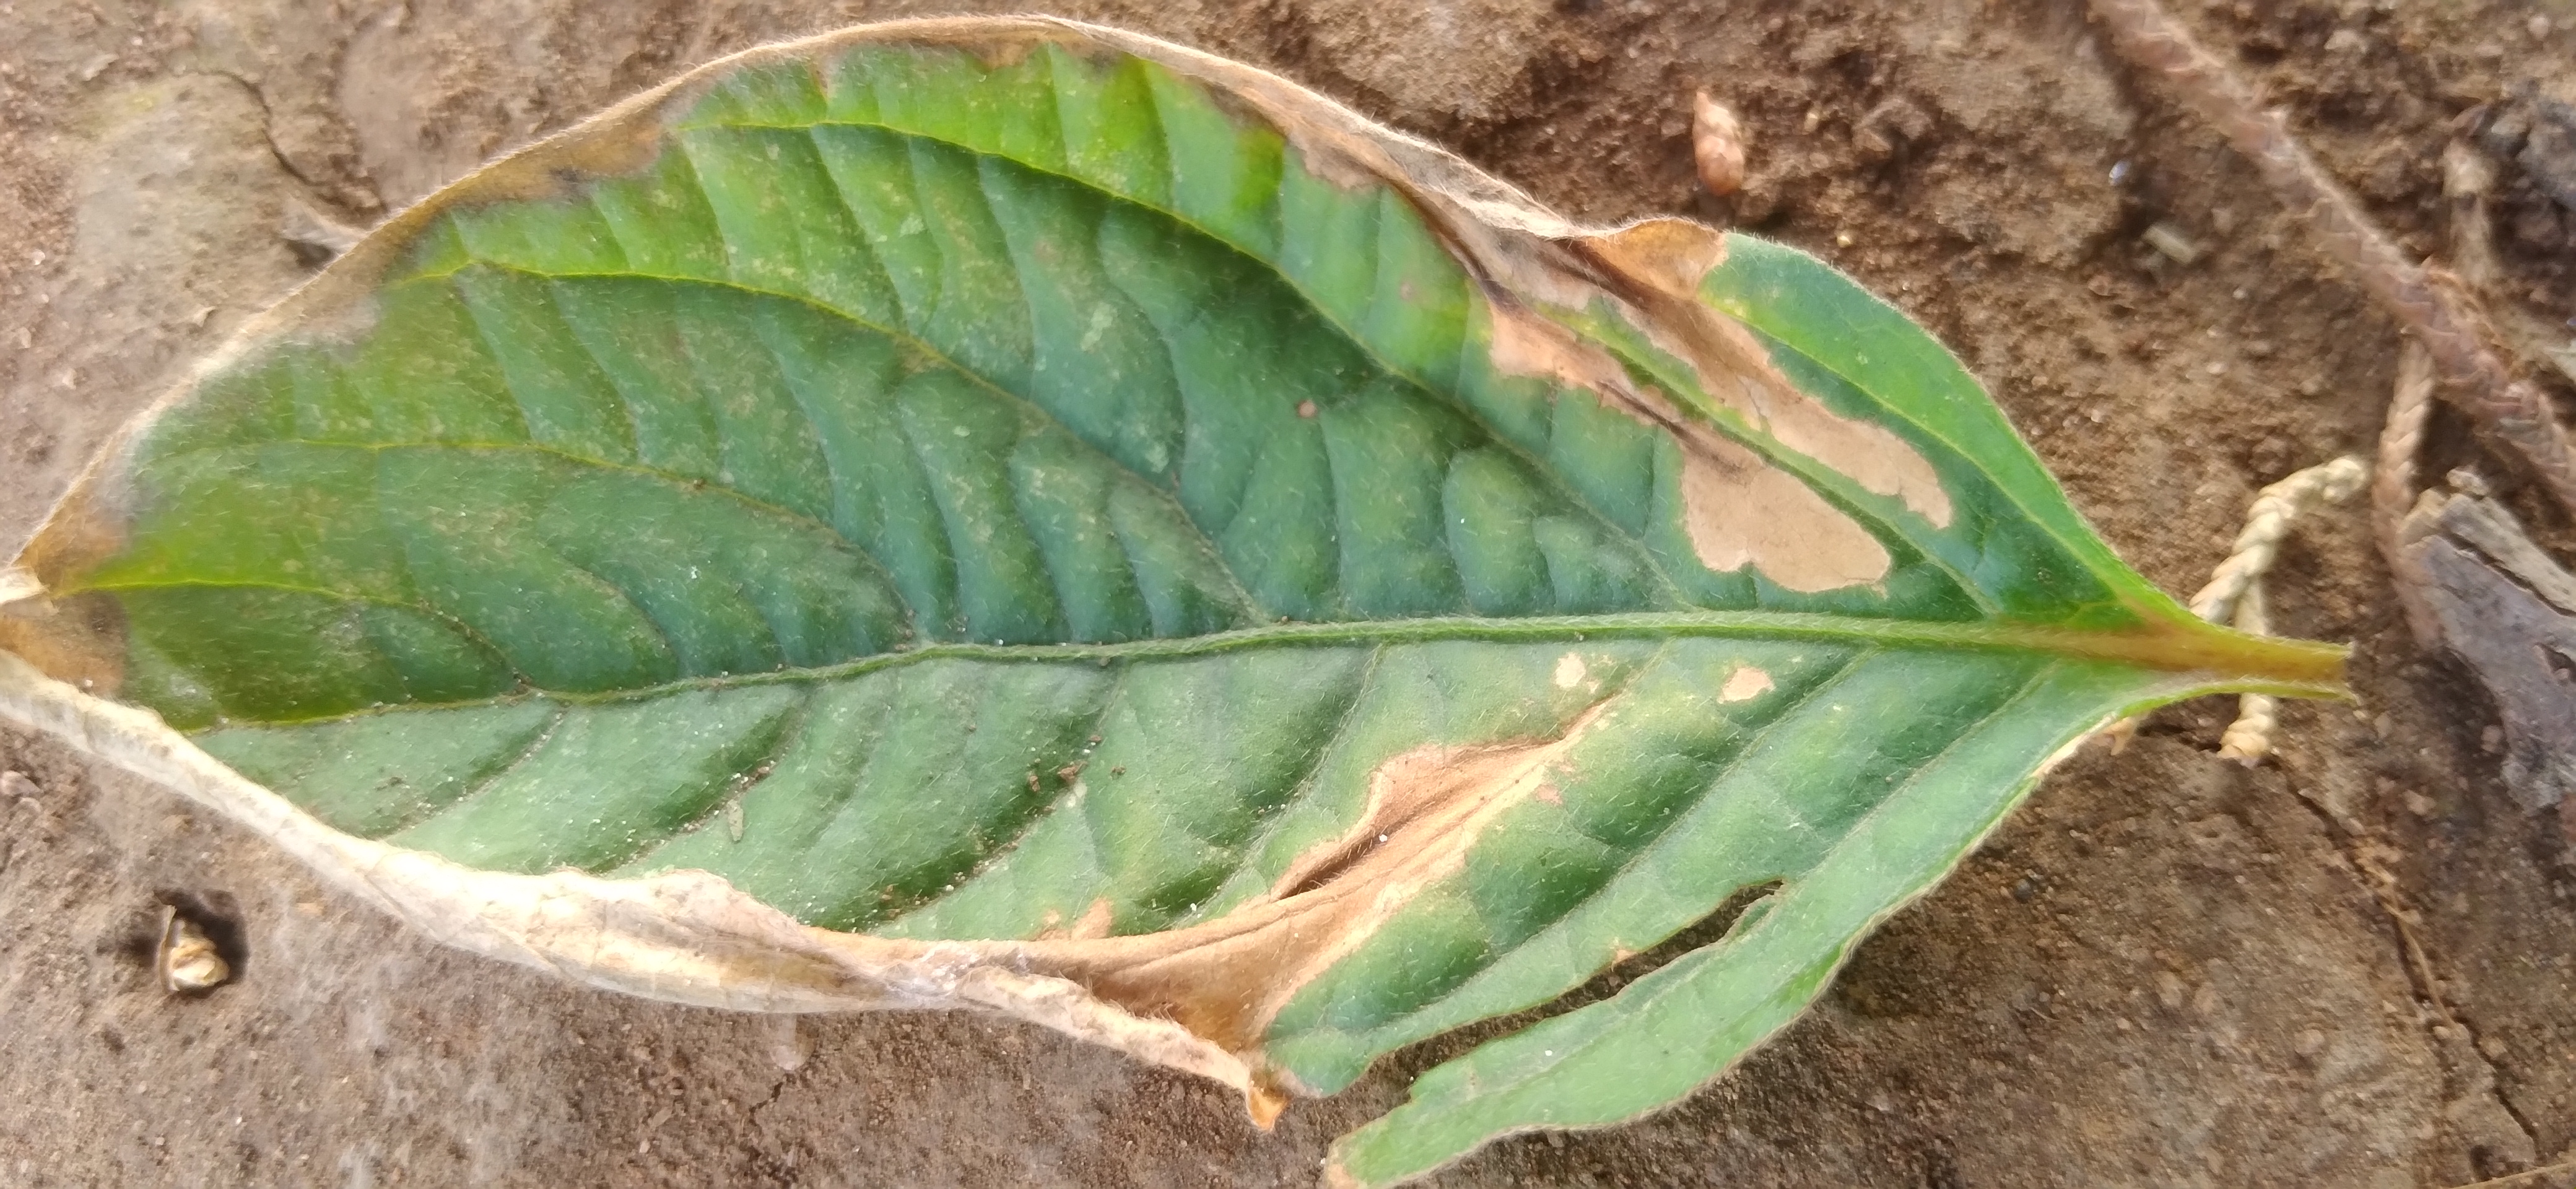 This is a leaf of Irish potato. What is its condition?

early blight
